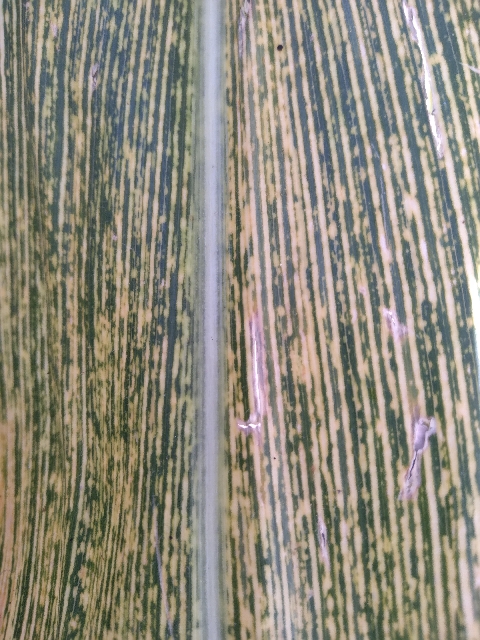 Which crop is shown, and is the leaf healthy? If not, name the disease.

maize, maize streak virus
